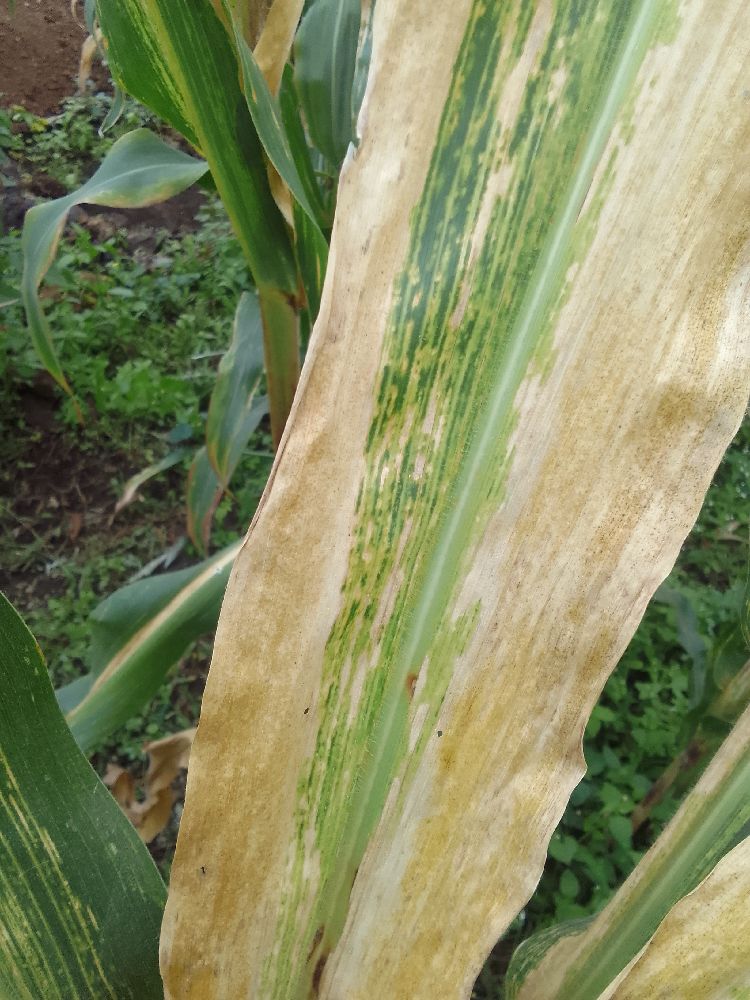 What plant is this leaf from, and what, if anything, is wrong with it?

maize, maize lethal necrosis
